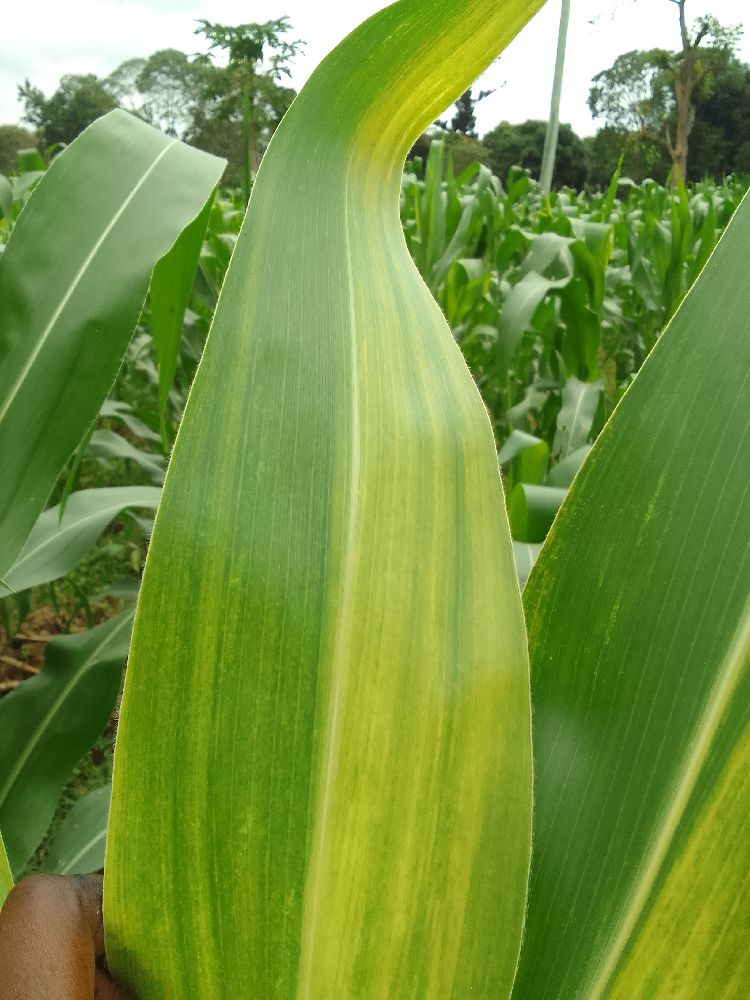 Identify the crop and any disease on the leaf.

maize, maize lethal necrosis
